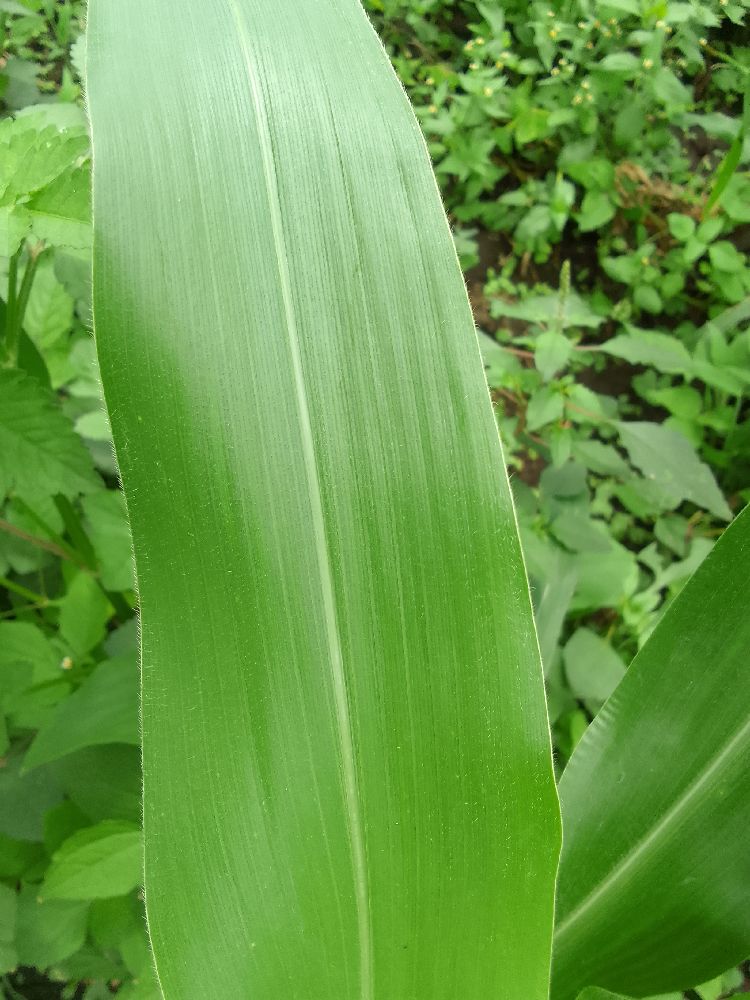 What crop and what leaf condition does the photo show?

maize, healthy
